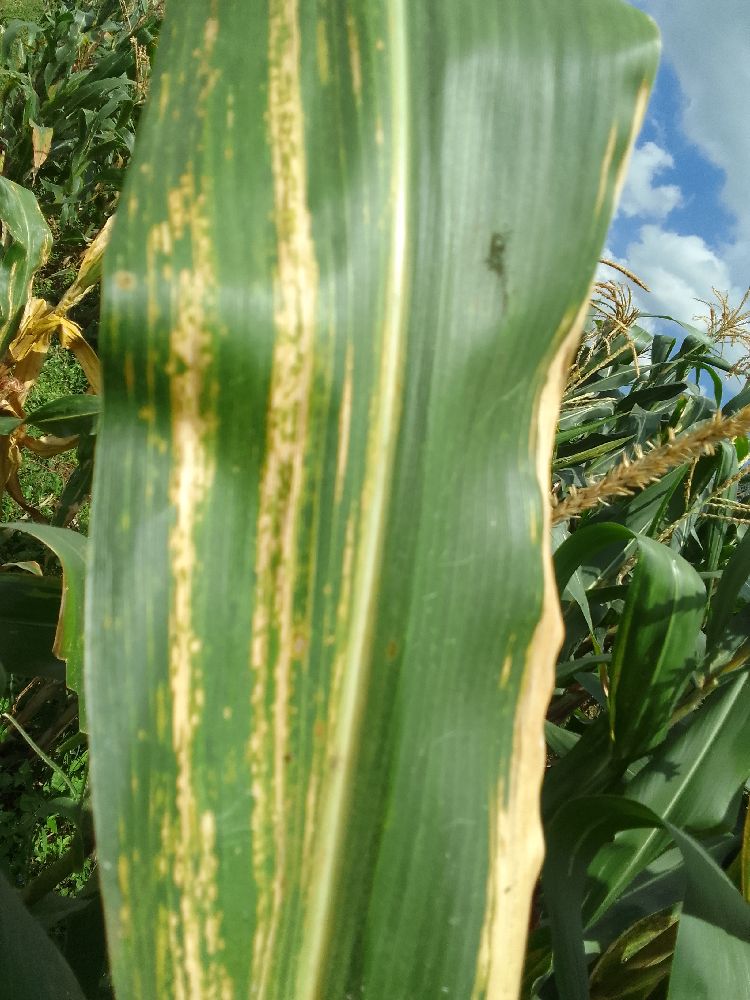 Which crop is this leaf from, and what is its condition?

maize, maize lethal necrosis
